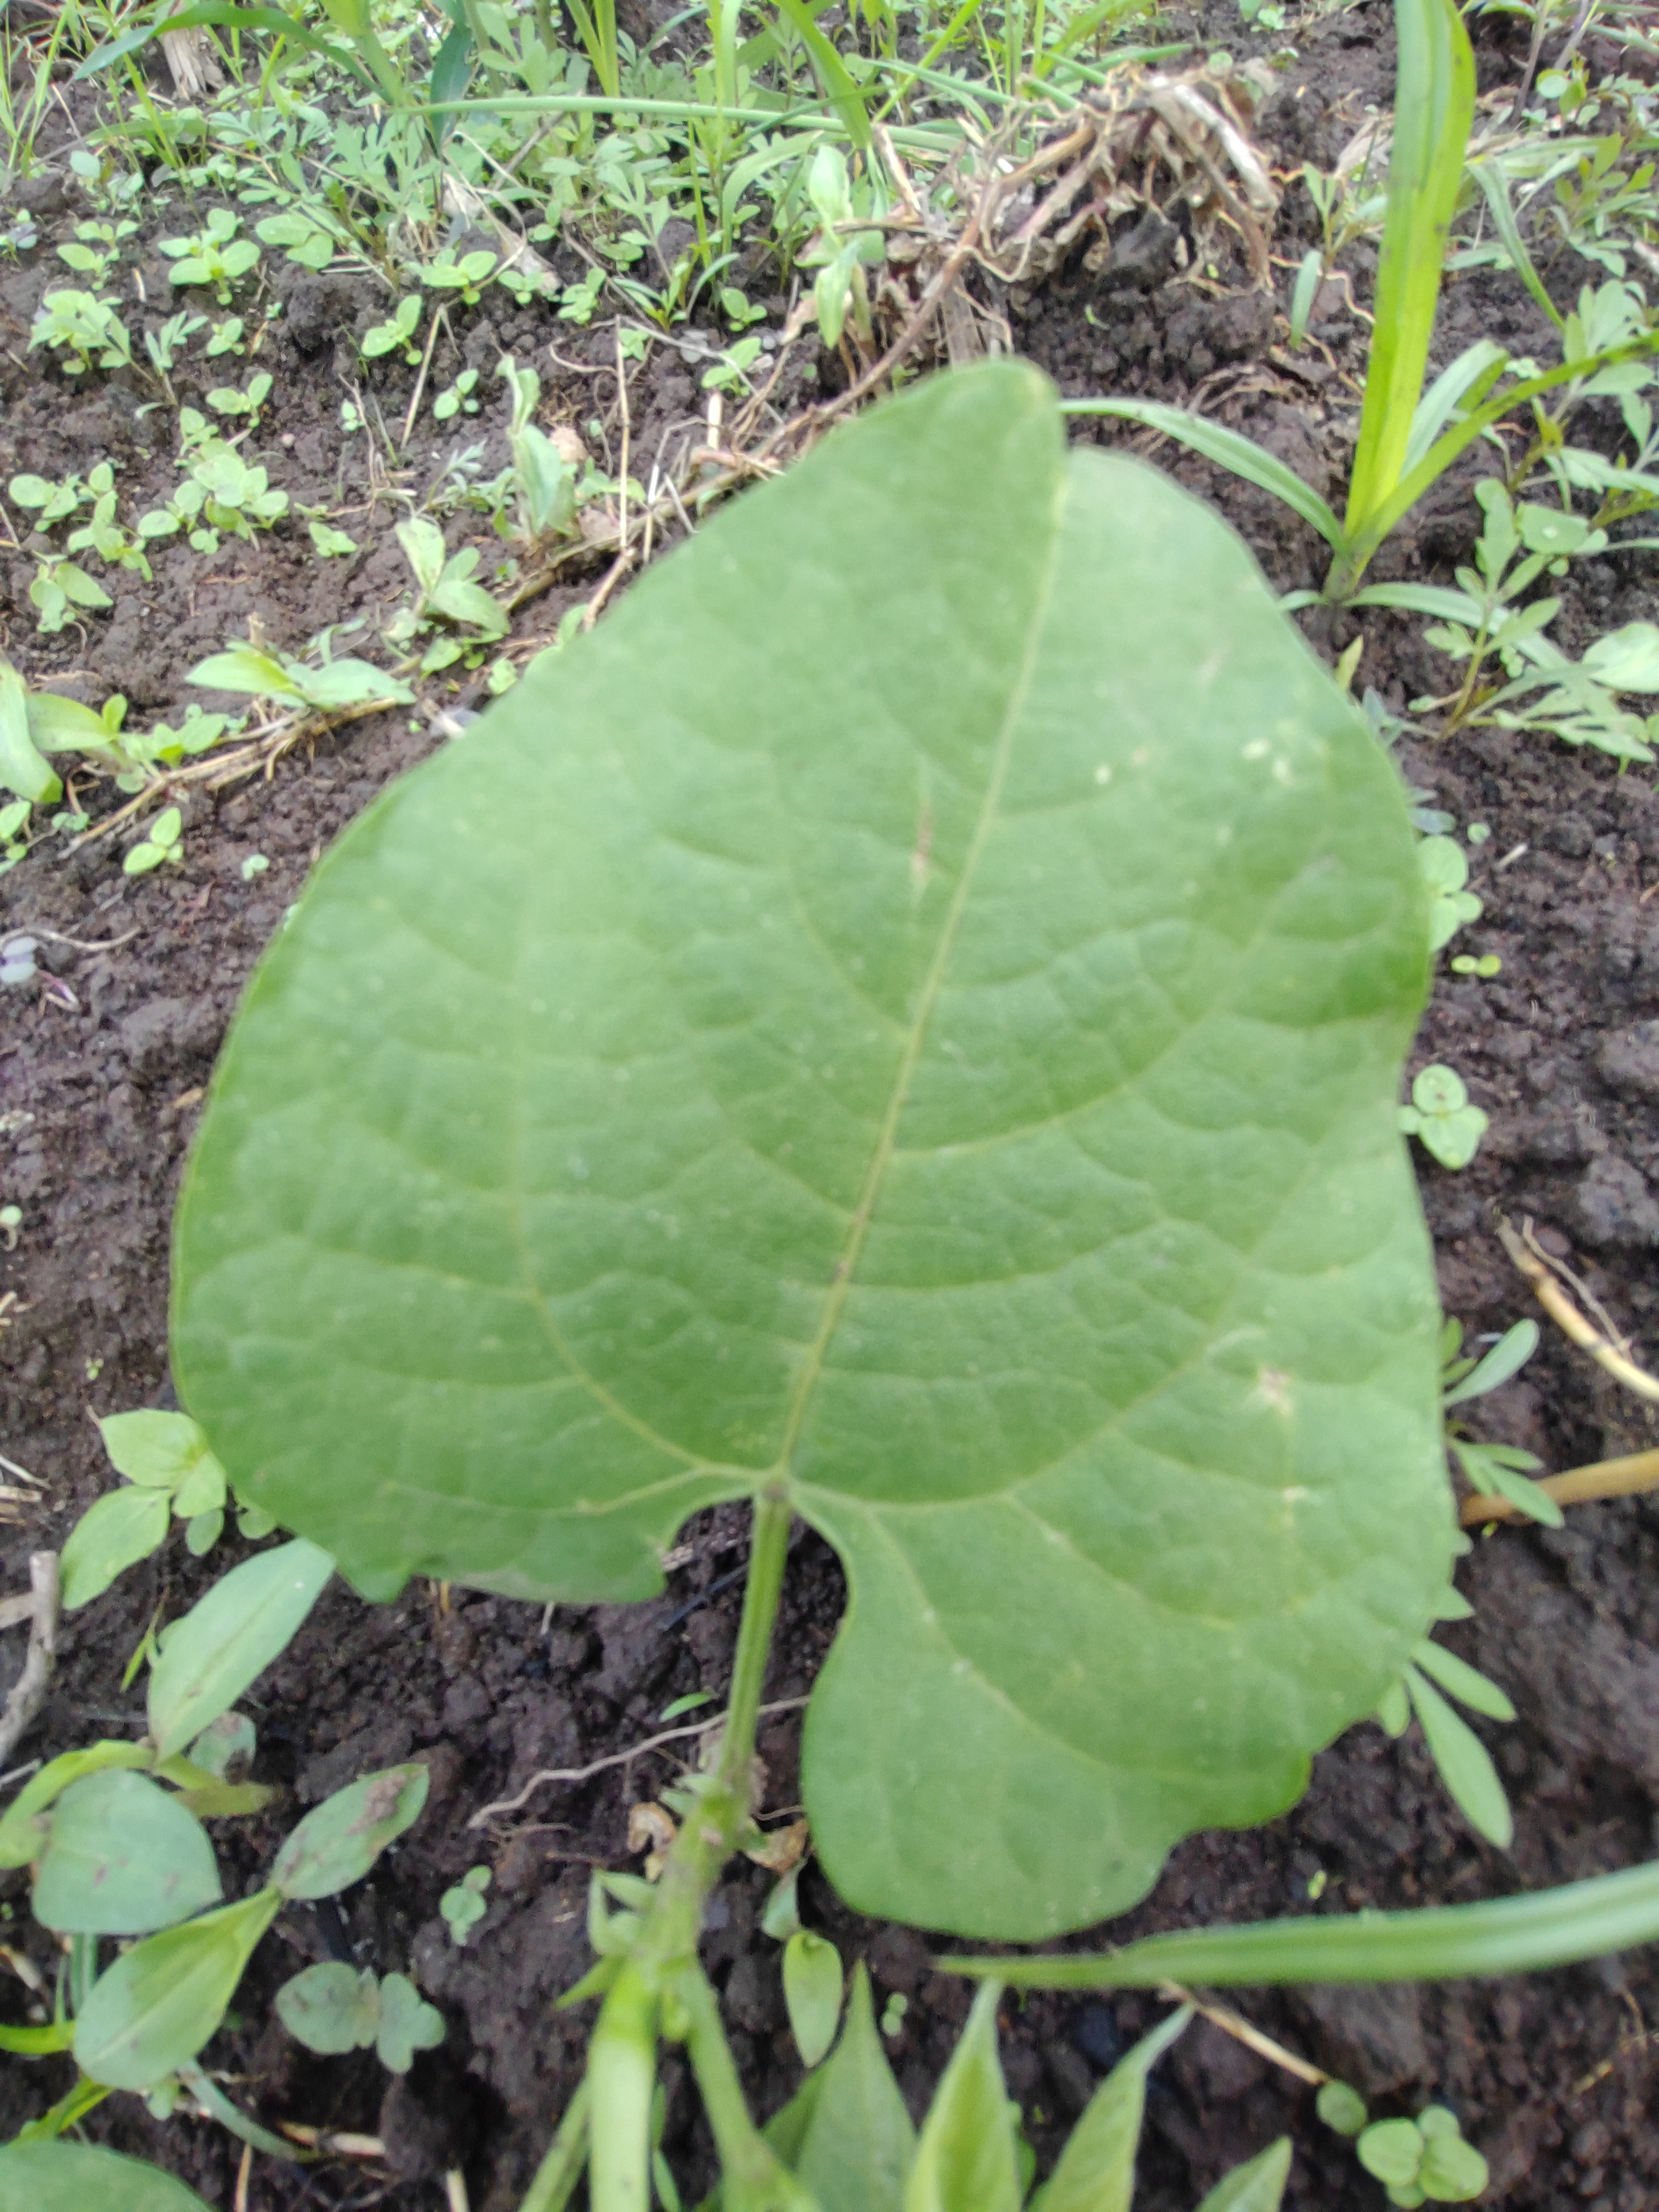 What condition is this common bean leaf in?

healthy
